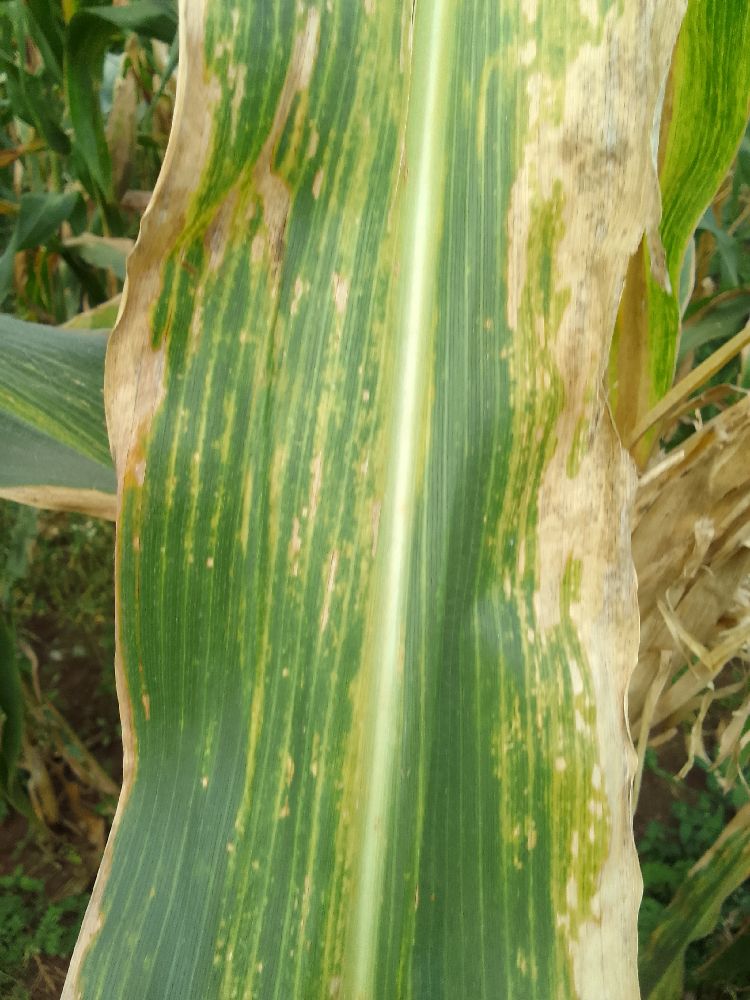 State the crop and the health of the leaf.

maize, maize lethal necrosis
